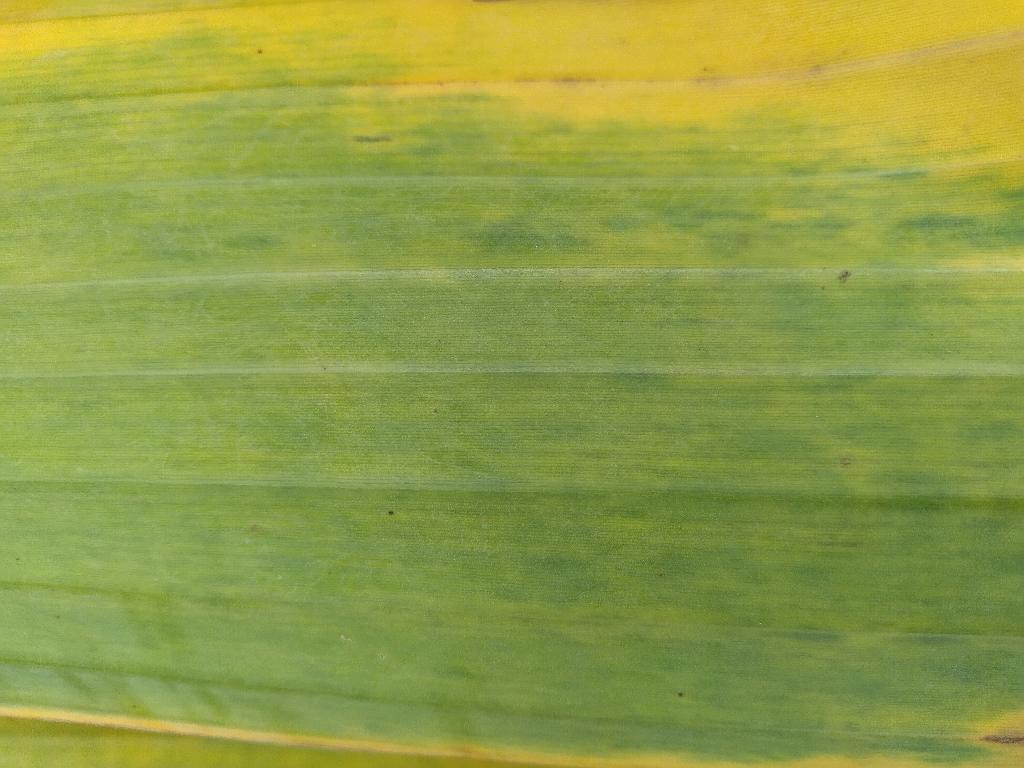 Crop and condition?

banana, fusarium wilt race 1
